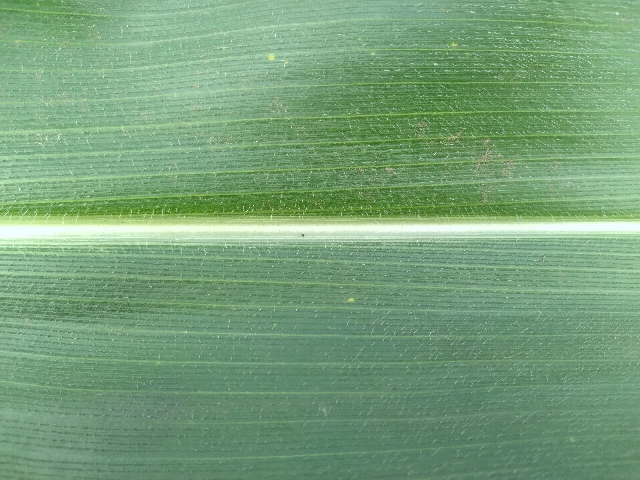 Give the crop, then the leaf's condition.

maize, healthy
